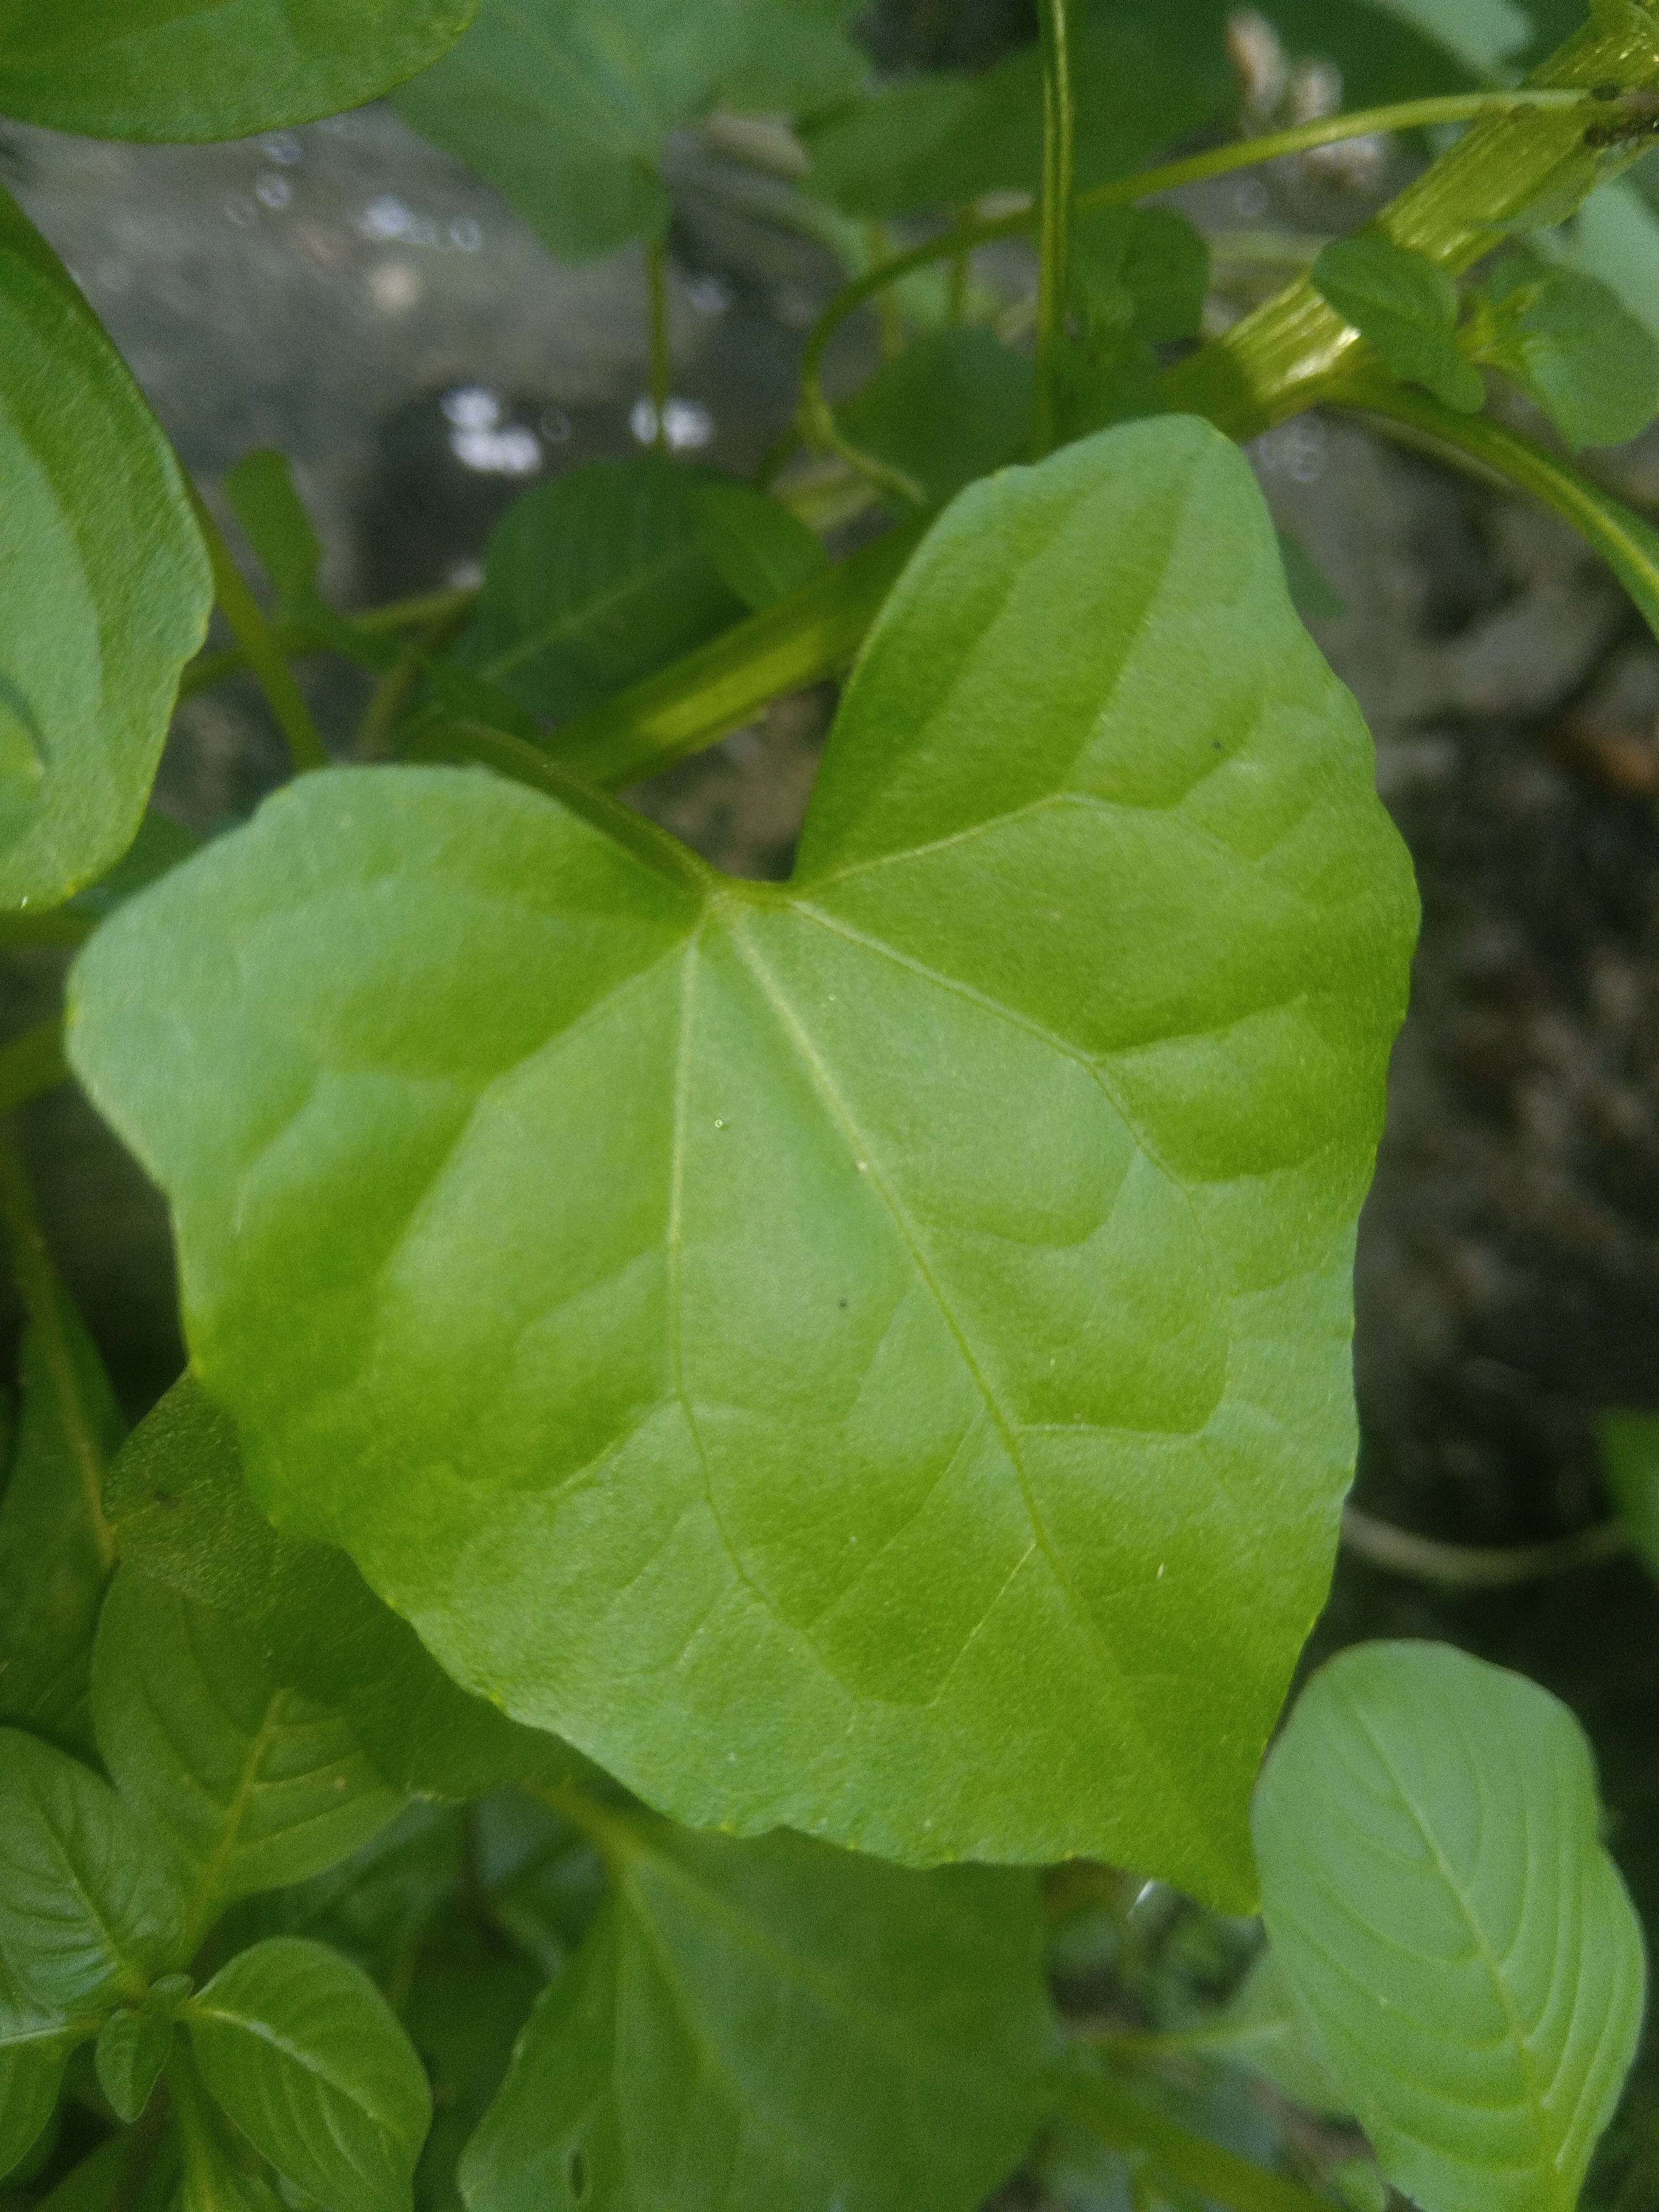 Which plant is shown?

bitter vine
